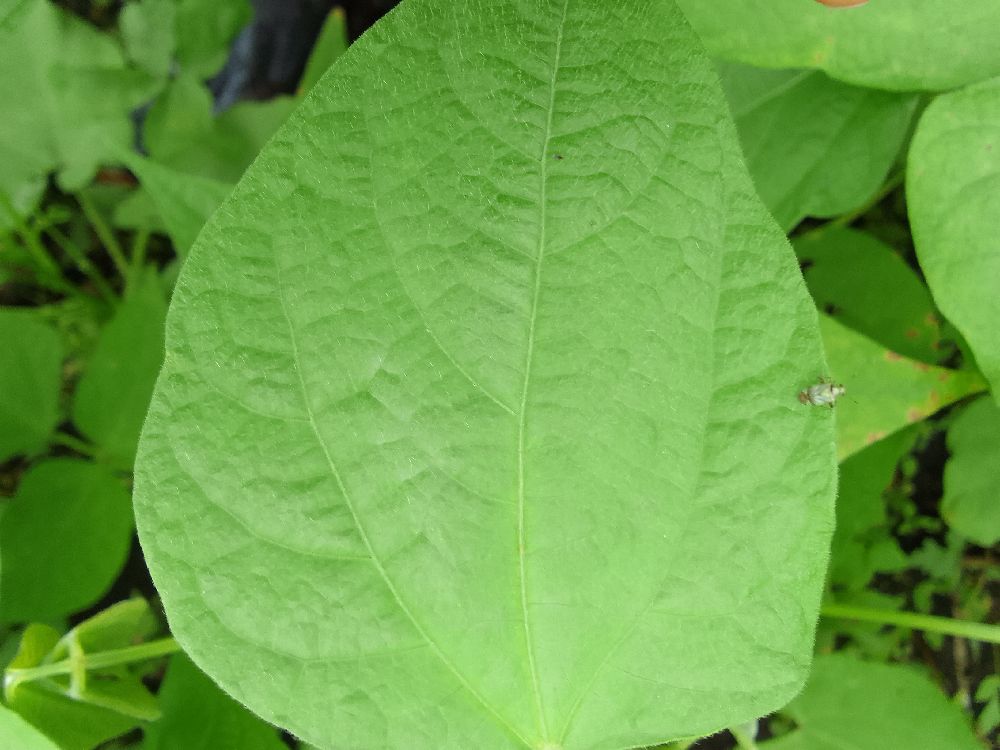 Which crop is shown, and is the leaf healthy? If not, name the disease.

common bean, healthy
